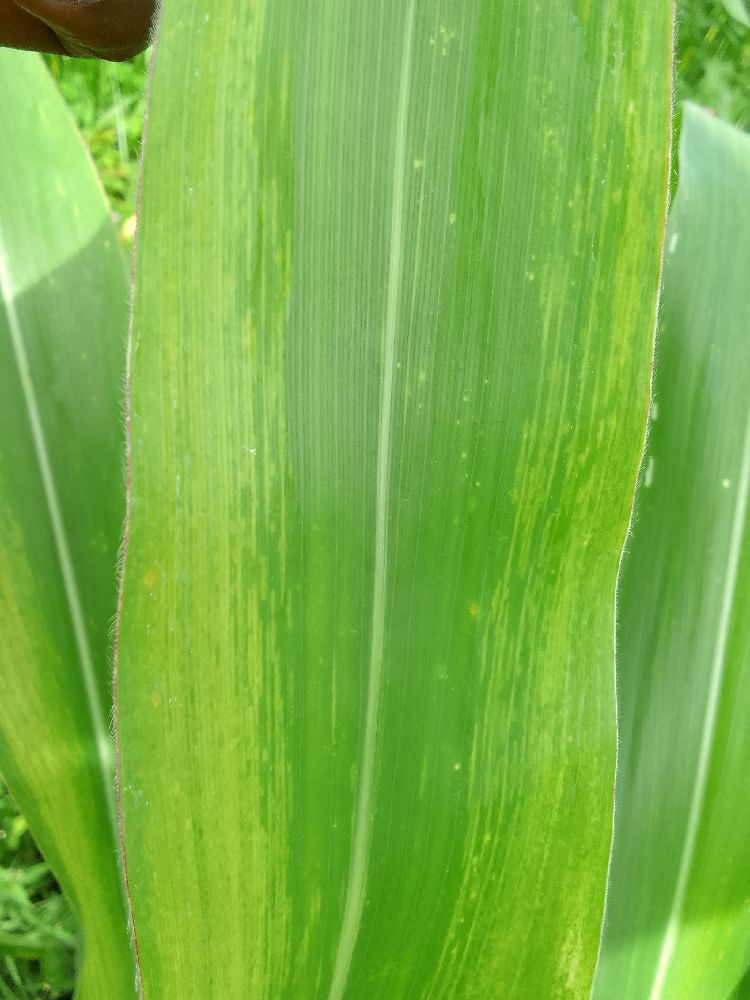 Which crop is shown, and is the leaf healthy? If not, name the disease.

maize, maize lethal necrosis
